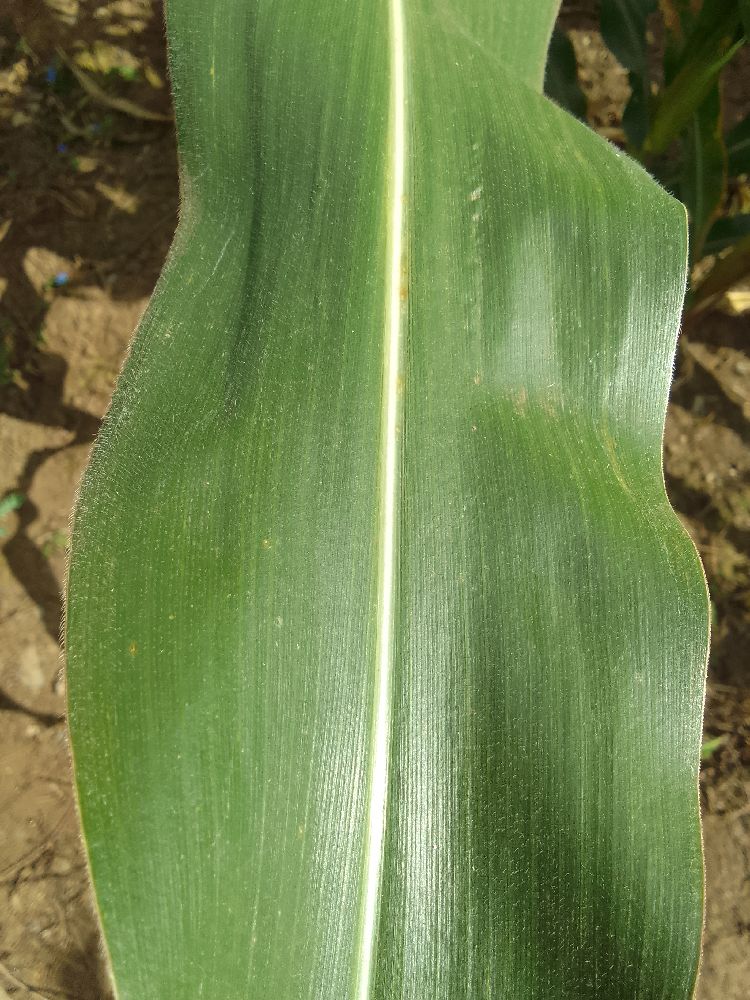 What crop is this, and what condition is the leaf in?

maize, healthy
